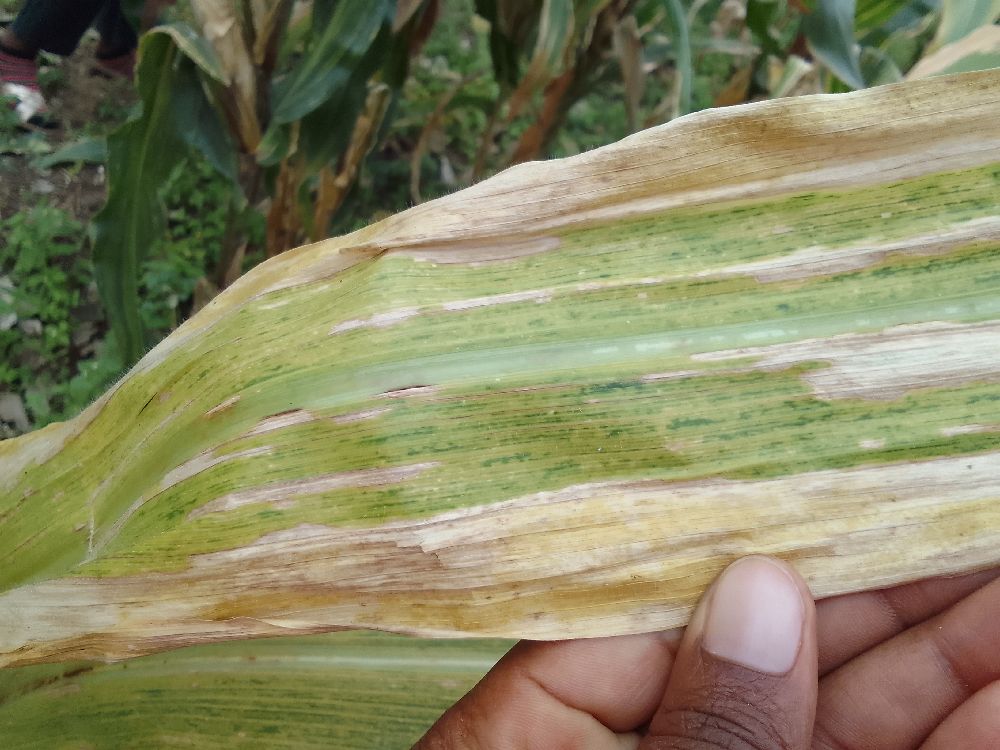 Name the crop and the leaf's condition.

maize, maize lethal necrosis
